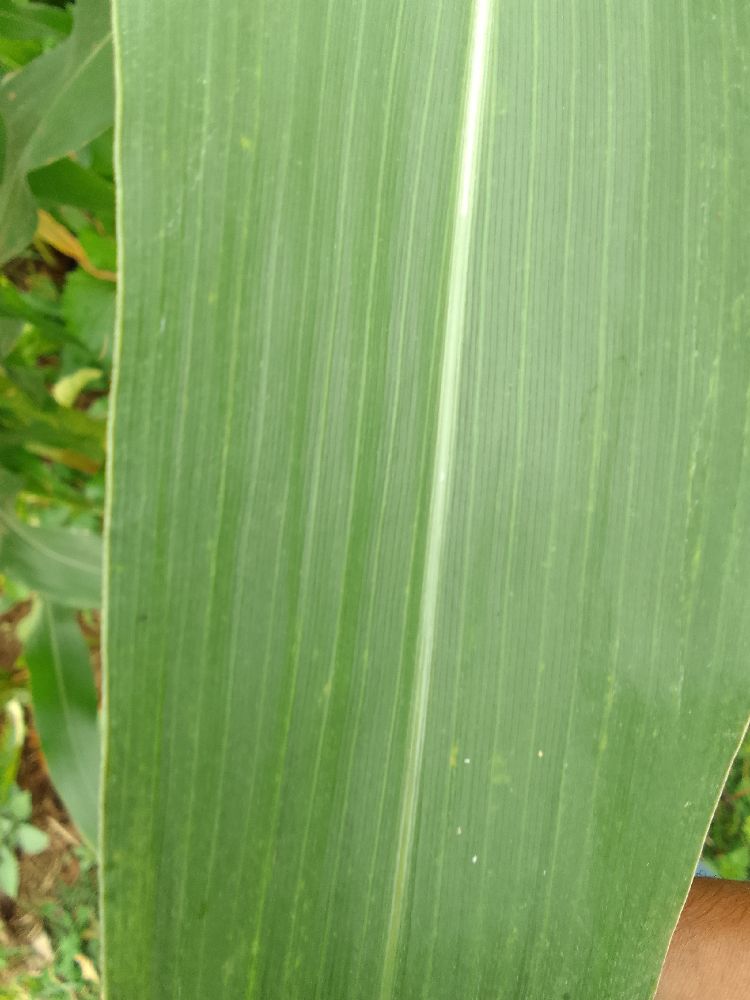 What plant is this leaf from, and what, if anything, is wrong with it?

maize, healthy
